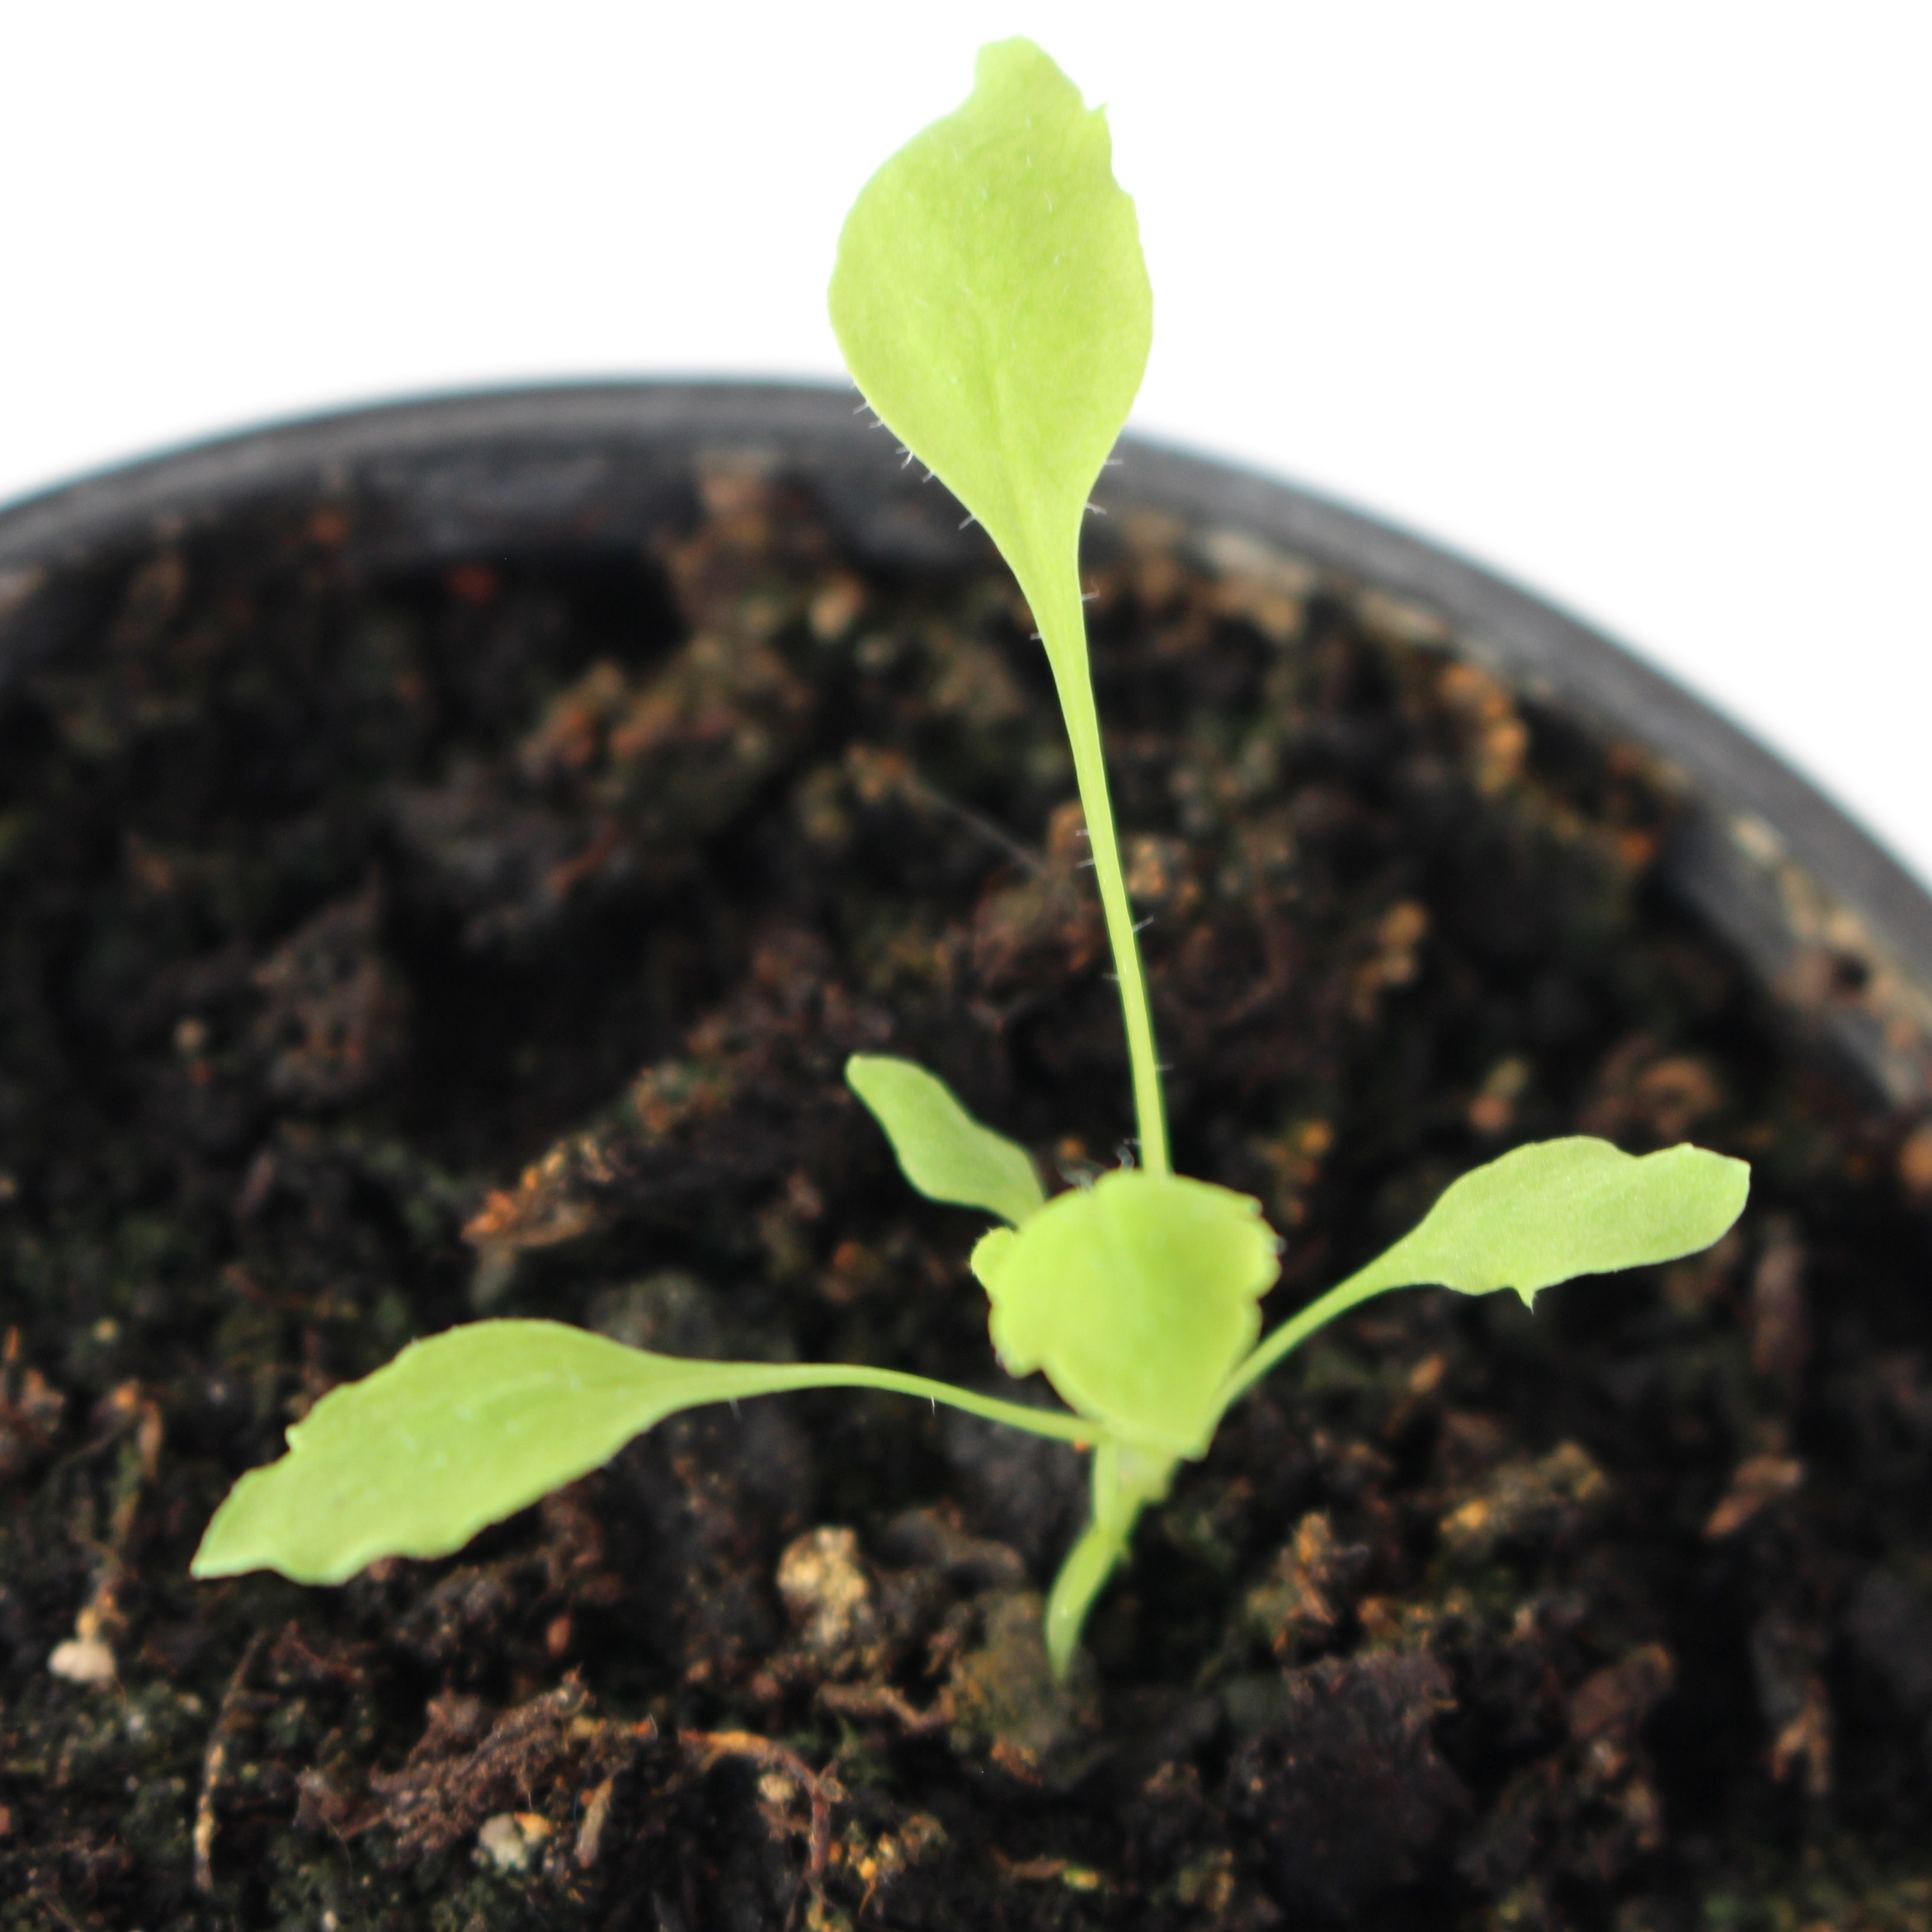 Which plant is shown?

Papaver rhoeas
